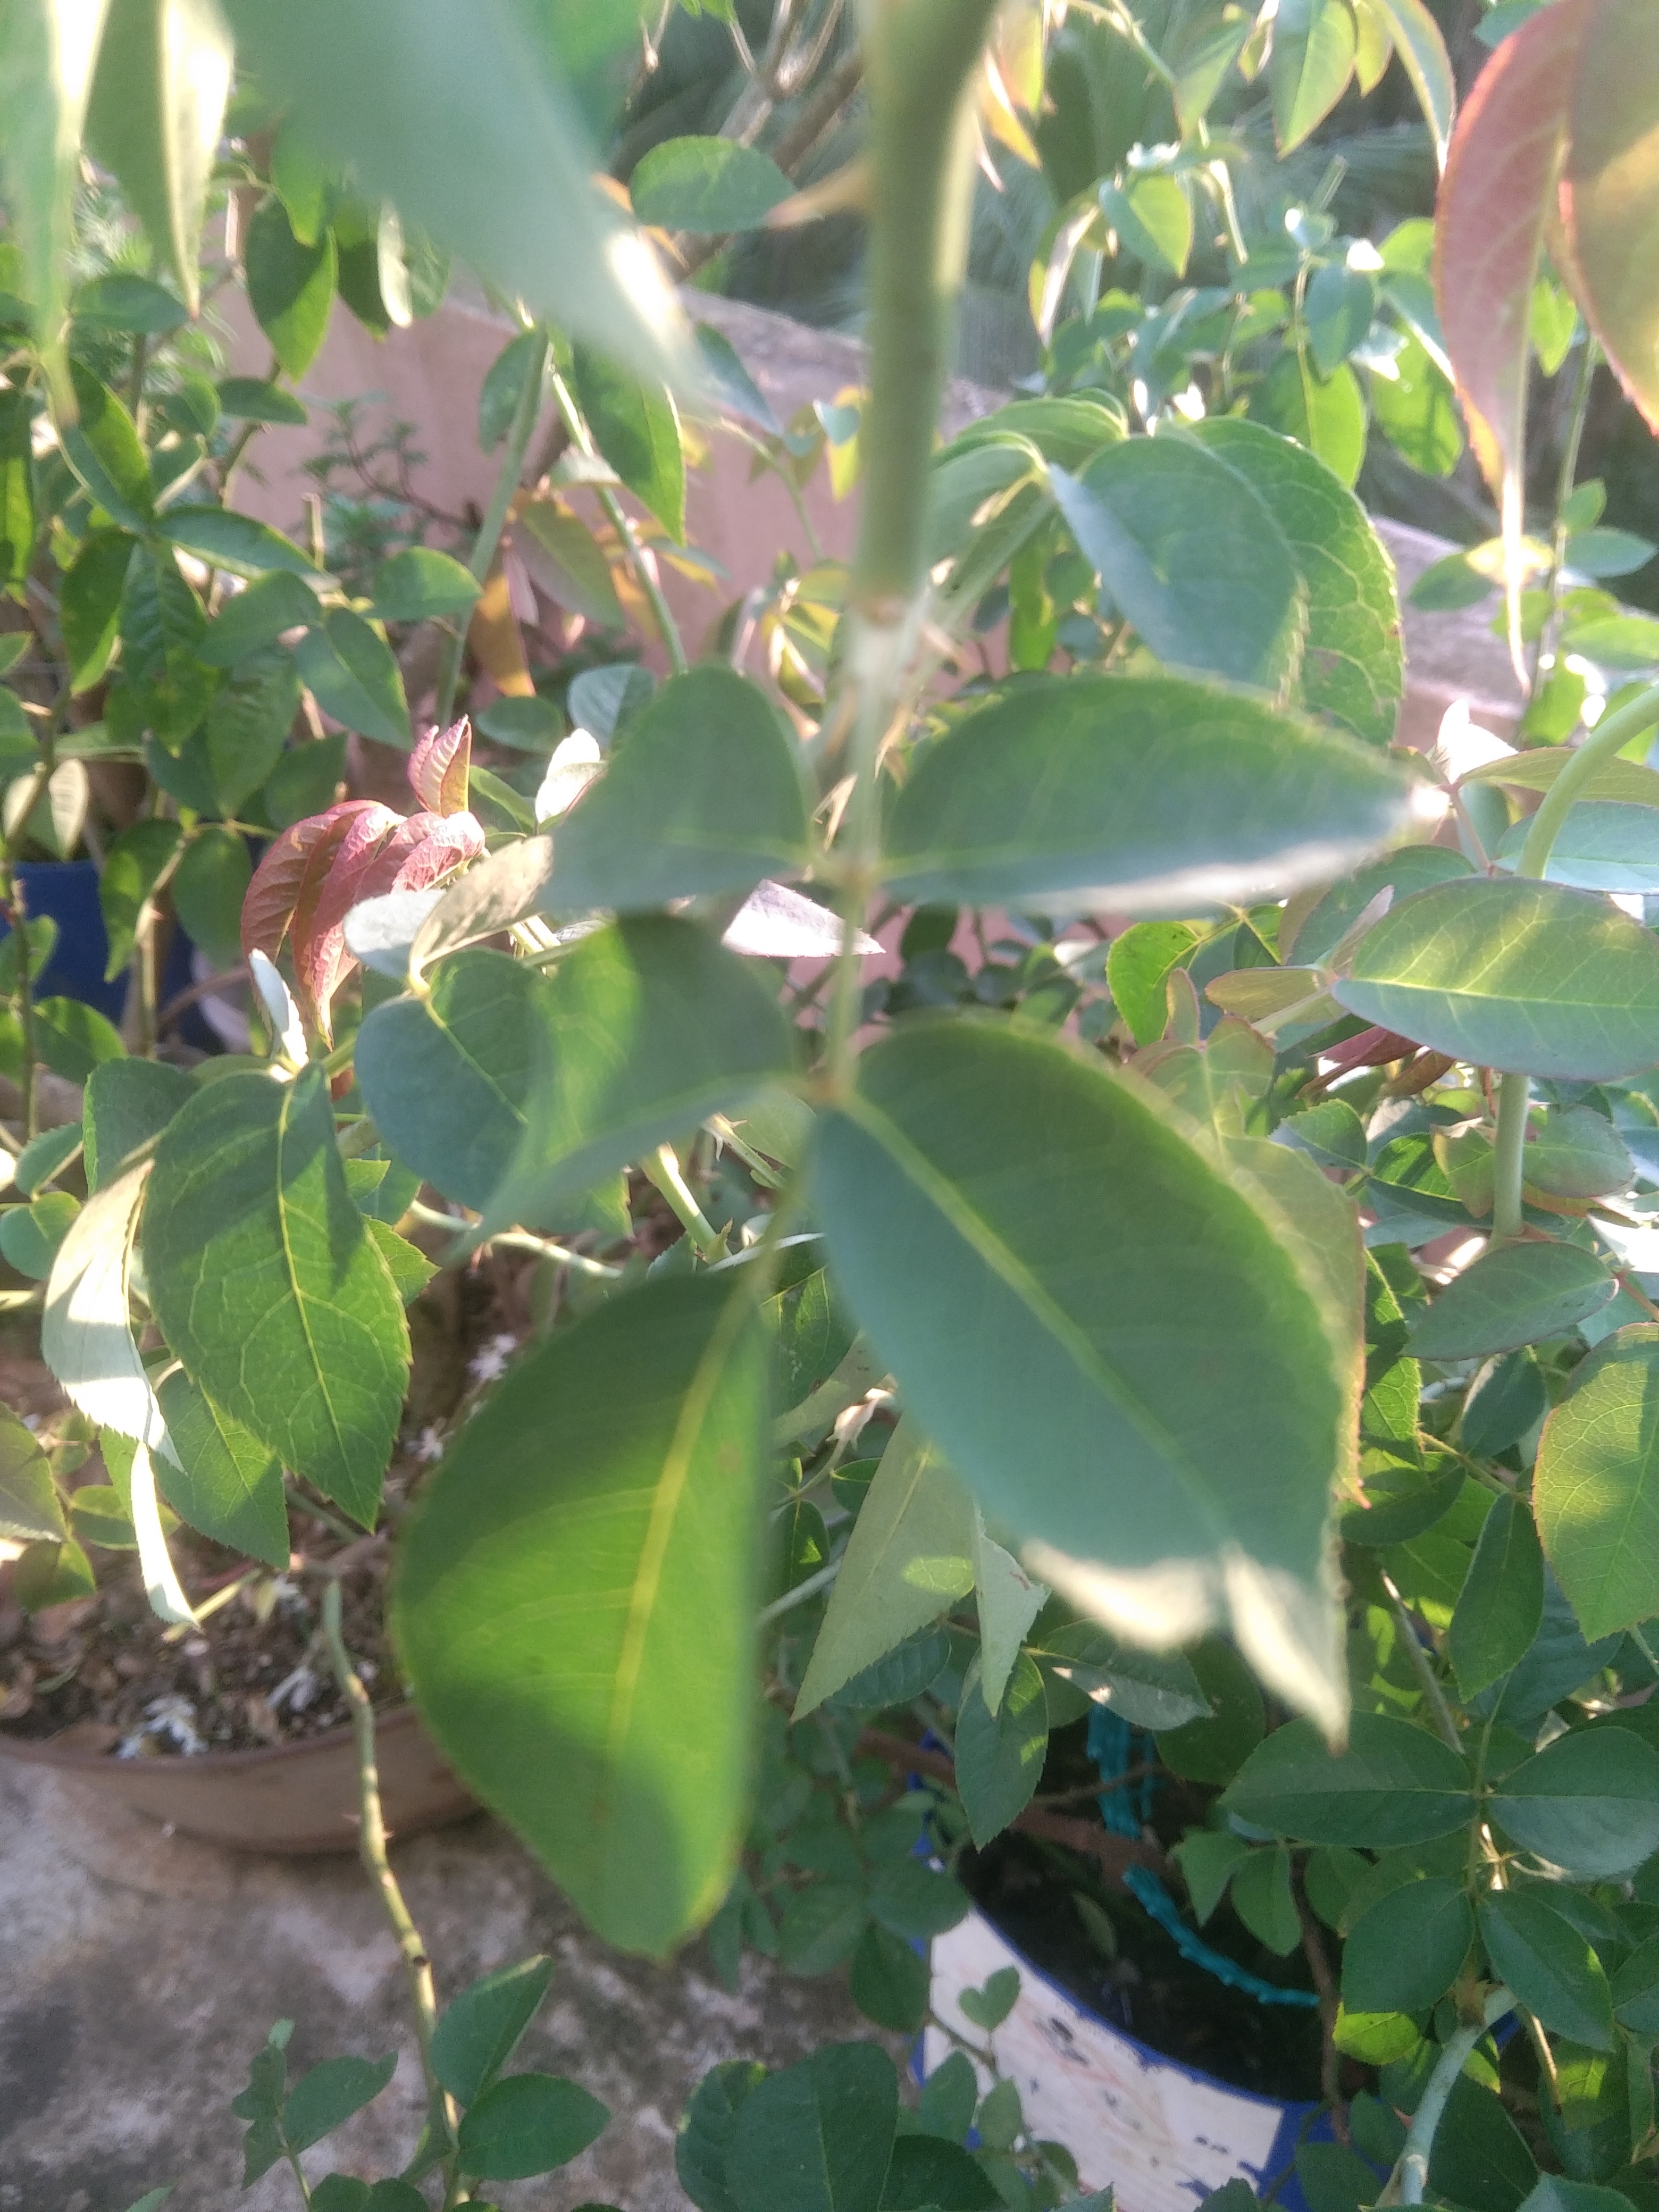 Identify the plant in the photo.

rose
